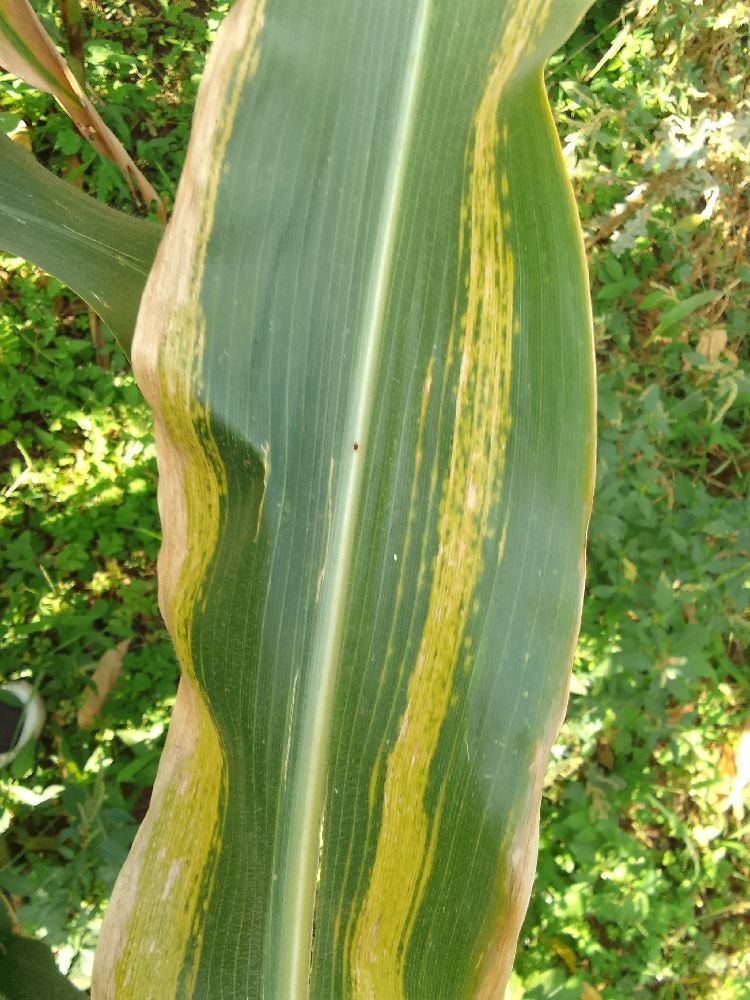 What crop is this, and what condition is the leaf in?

maize, maize lethal necrosis
